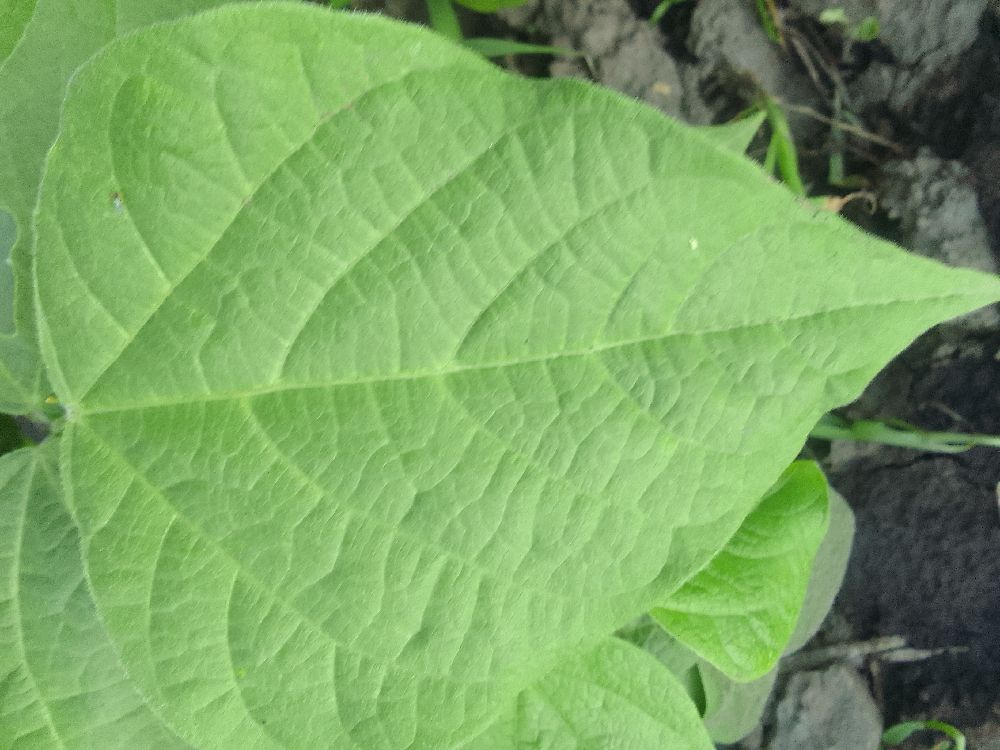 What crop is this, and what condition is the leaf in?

common bean, healthy
